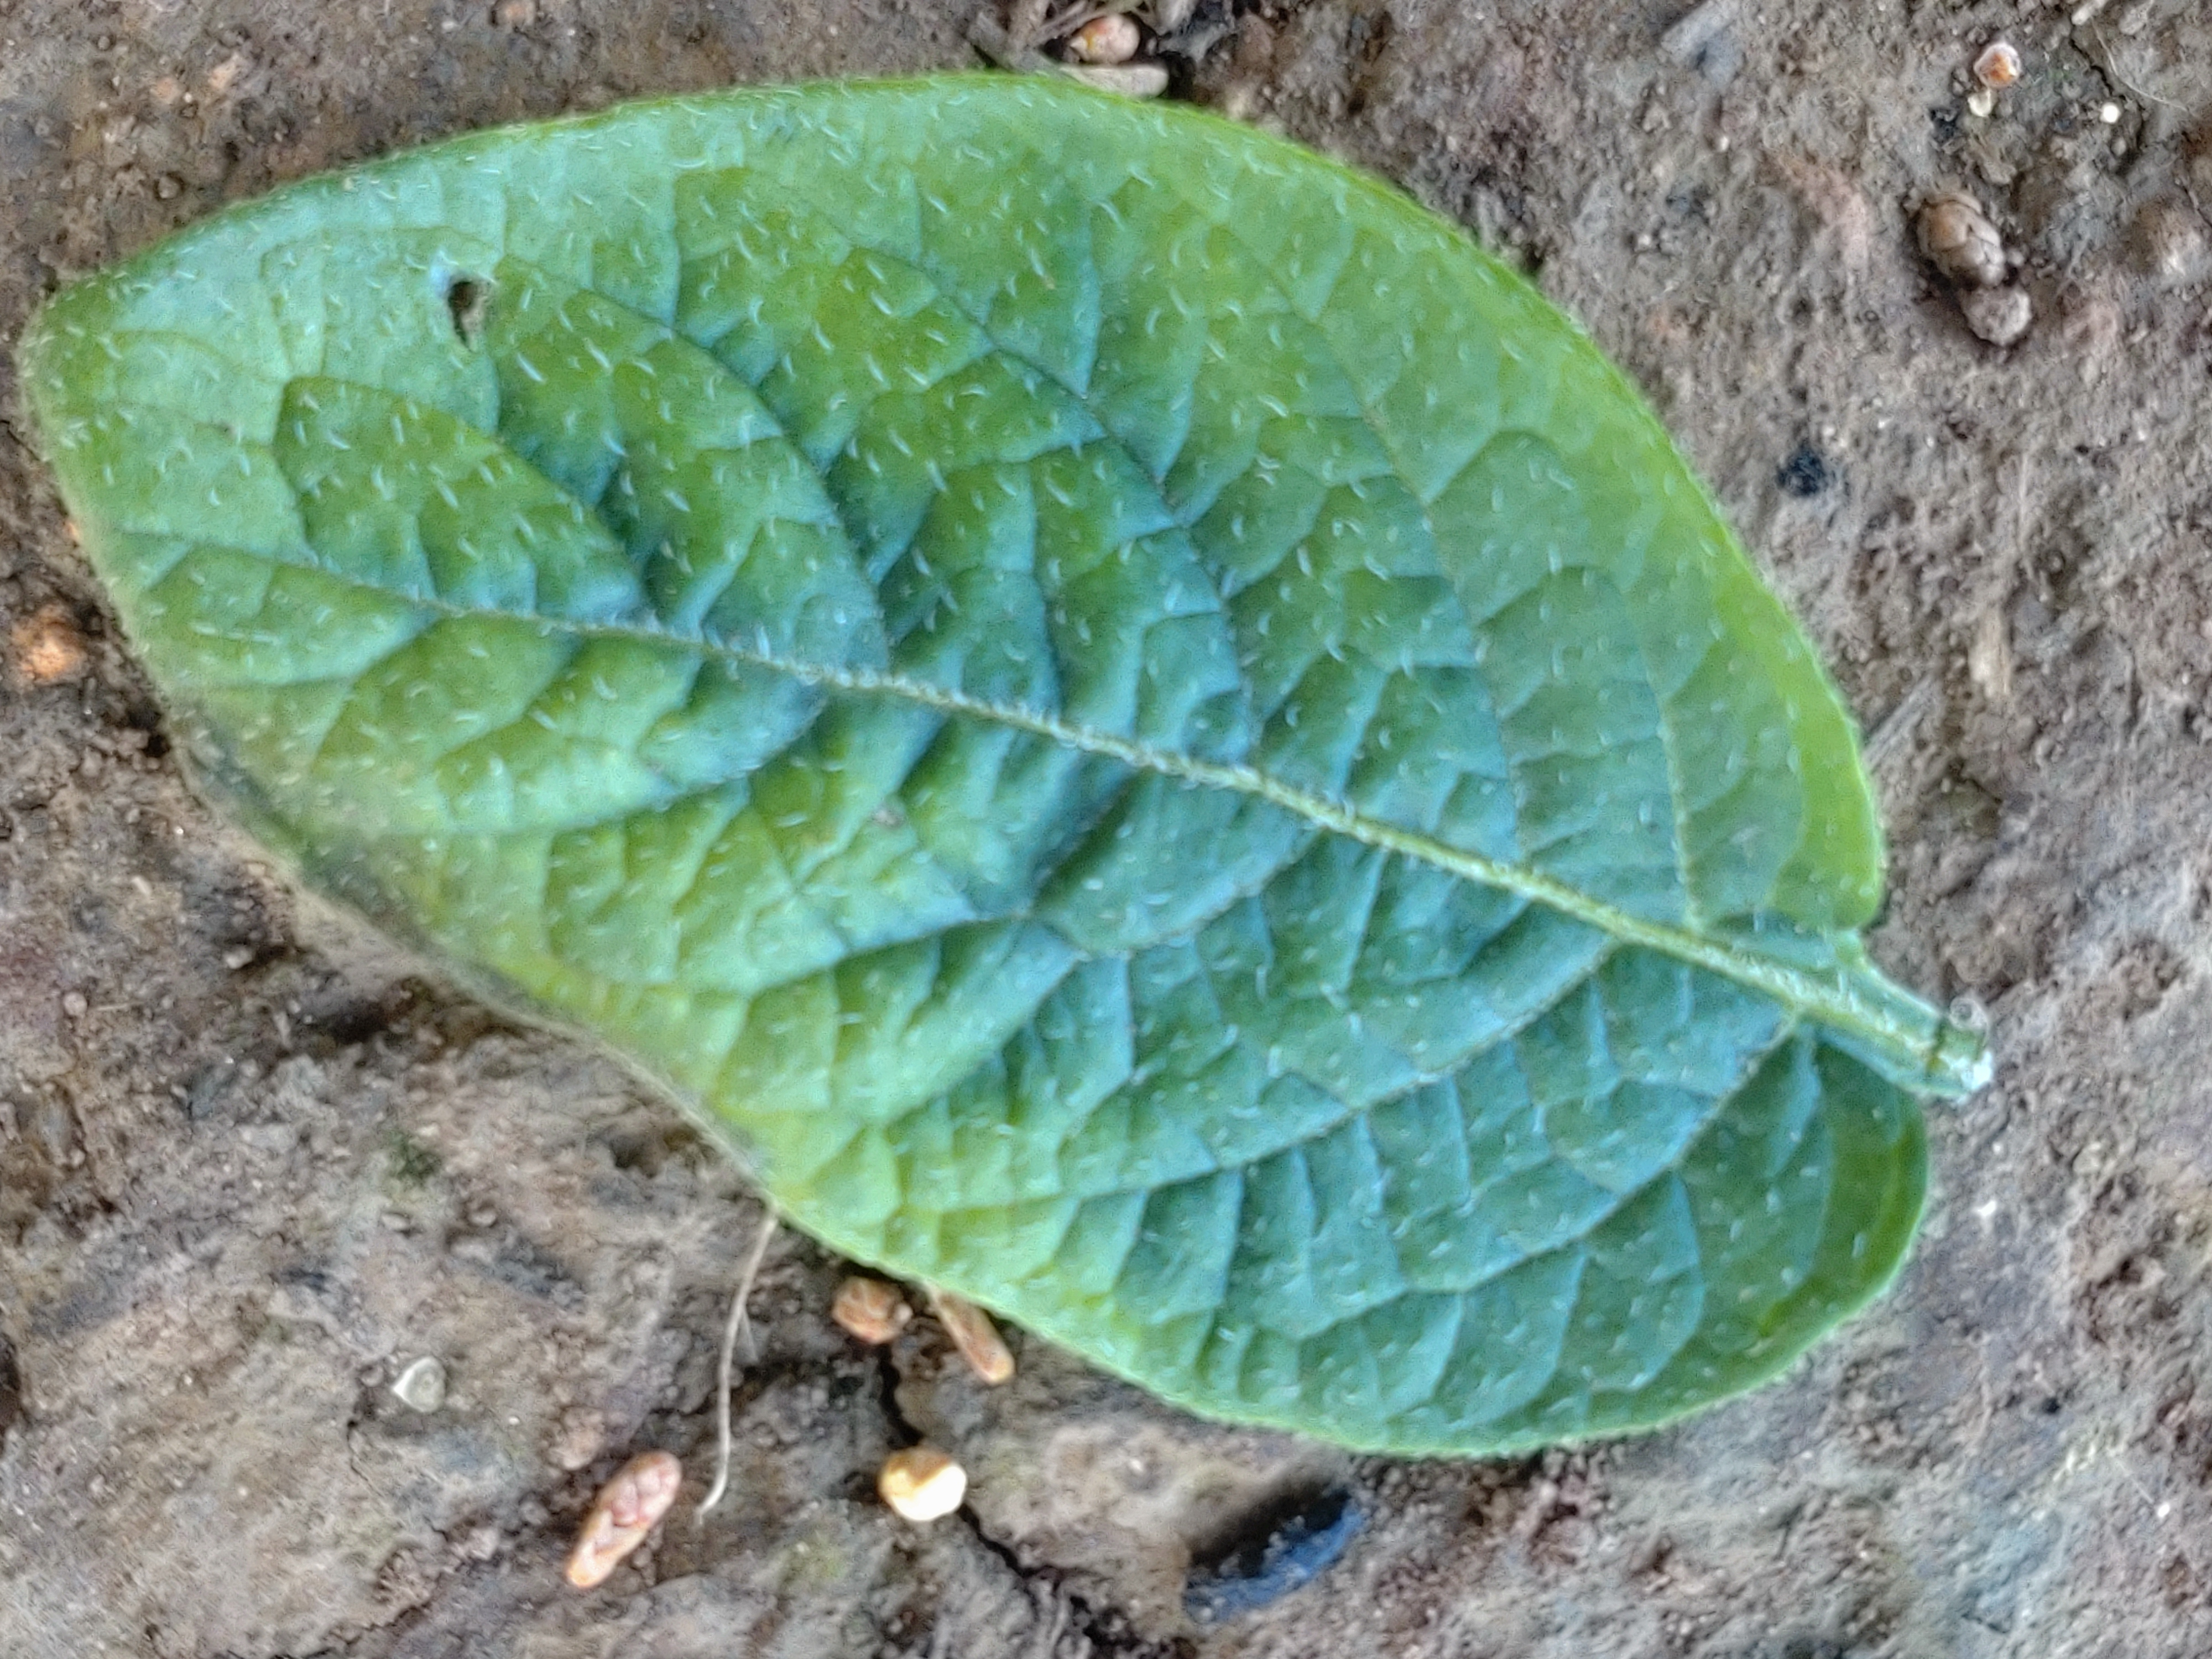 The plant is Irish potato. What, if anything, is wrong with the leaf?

early blight
